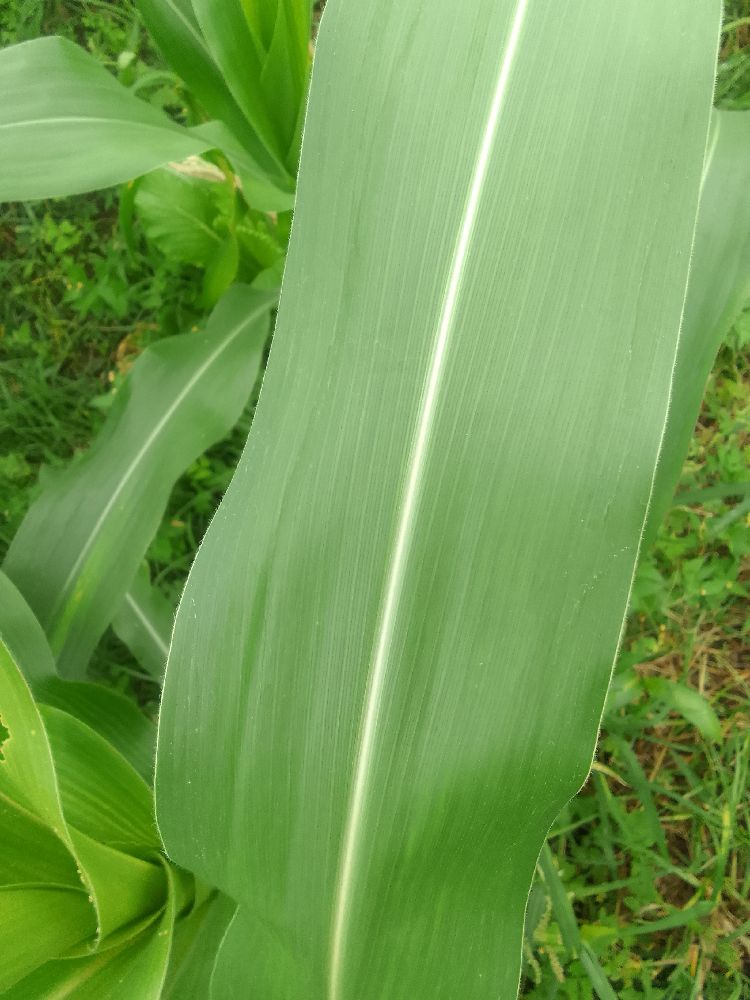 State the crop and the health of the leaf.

maize, maize streak virus
